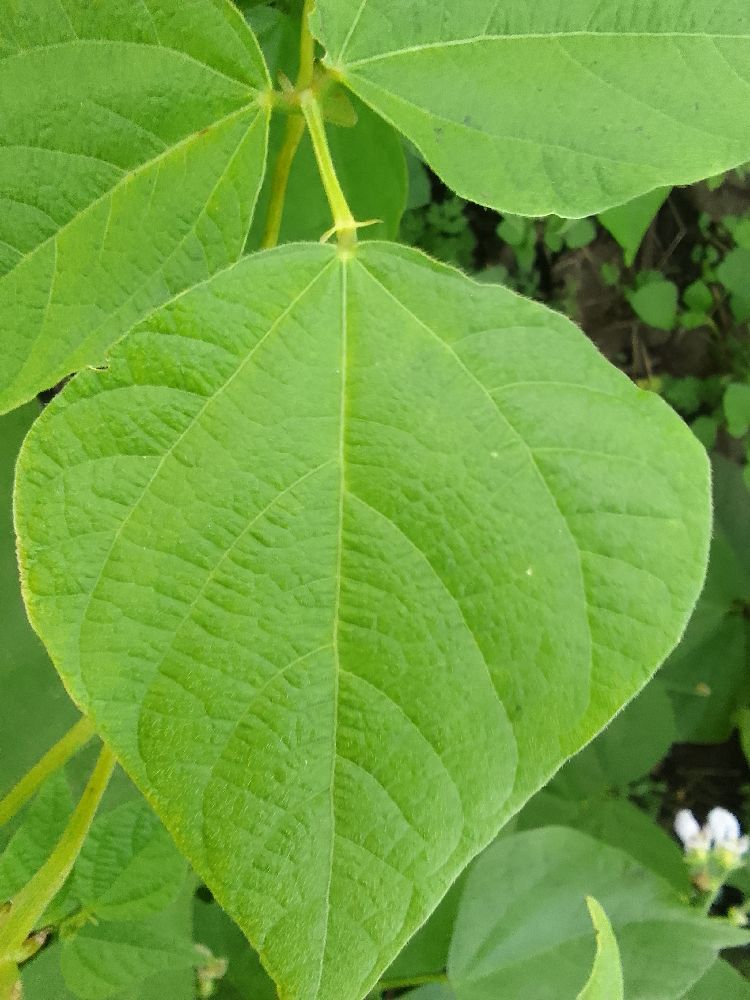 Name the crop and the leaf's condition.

common bean, healthy
